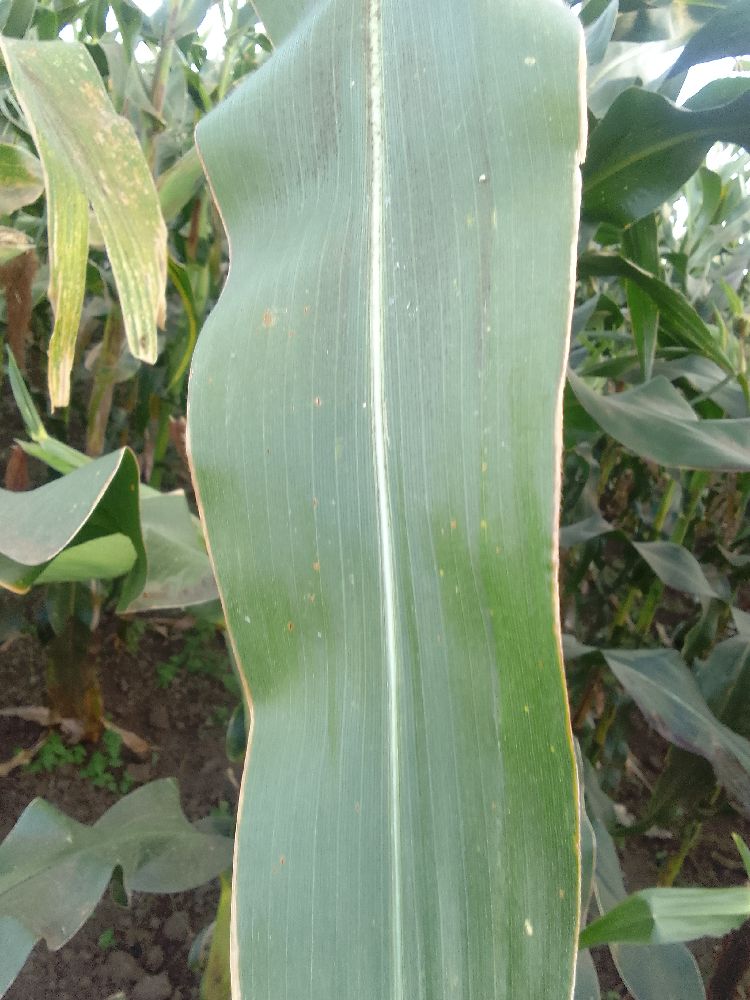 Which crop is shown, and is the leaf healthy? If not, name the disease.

maize, healthy
